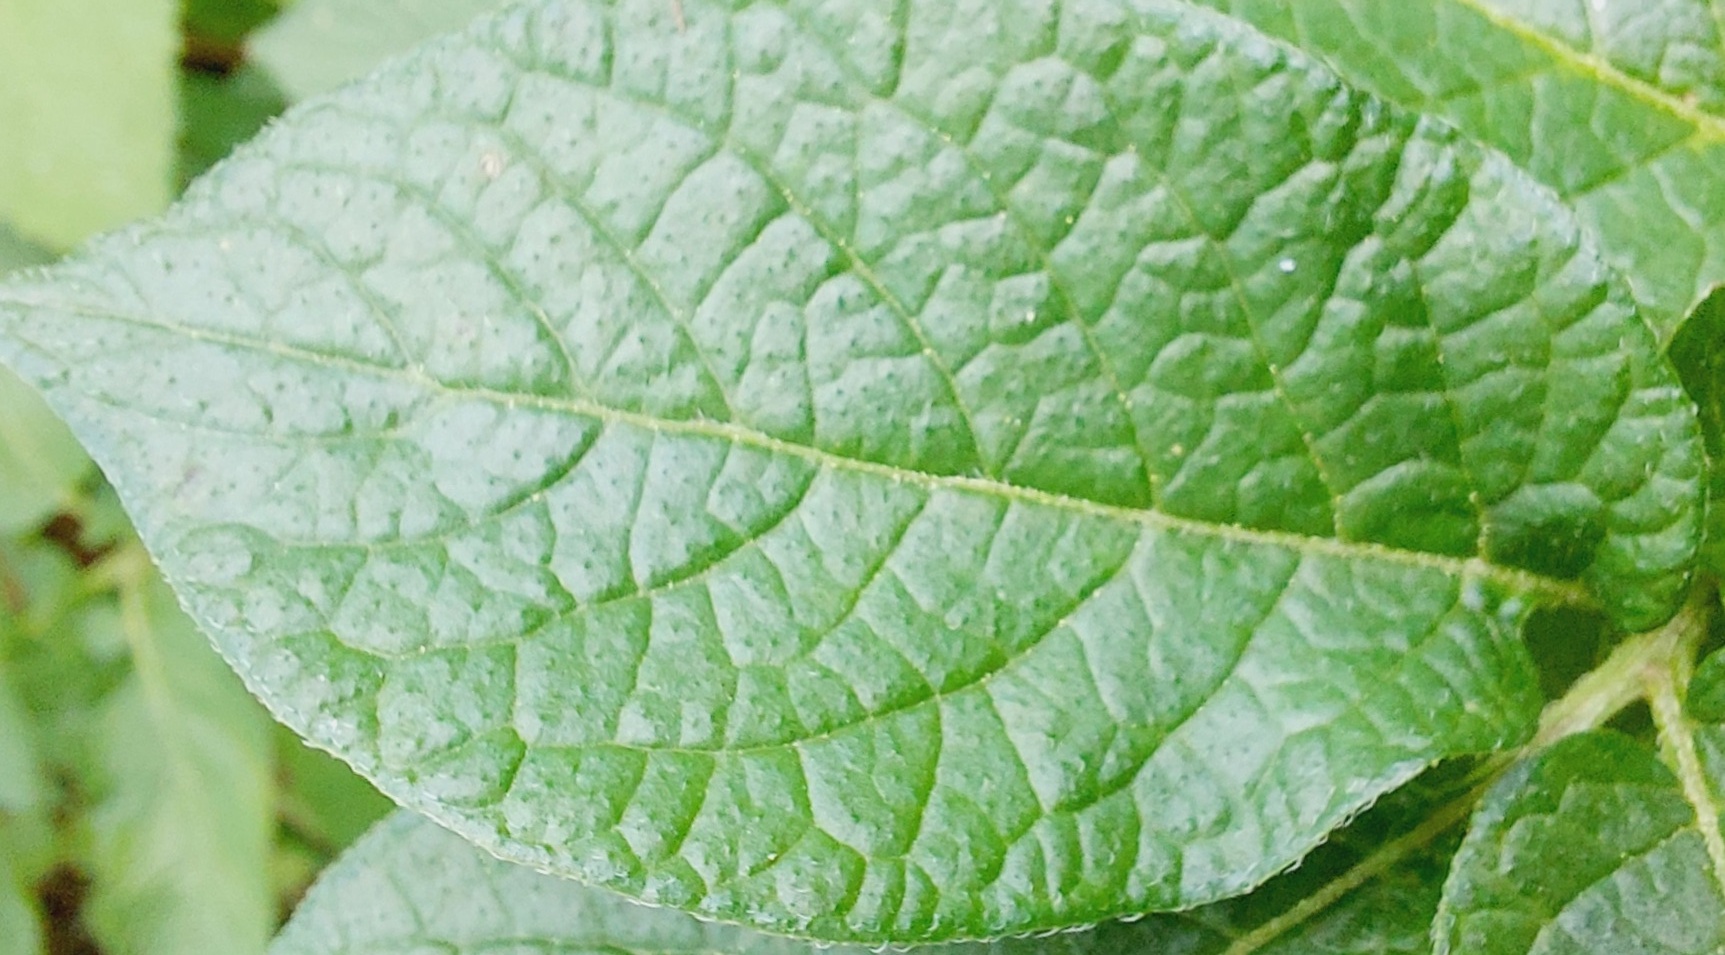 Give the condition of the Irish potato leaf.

healthy
